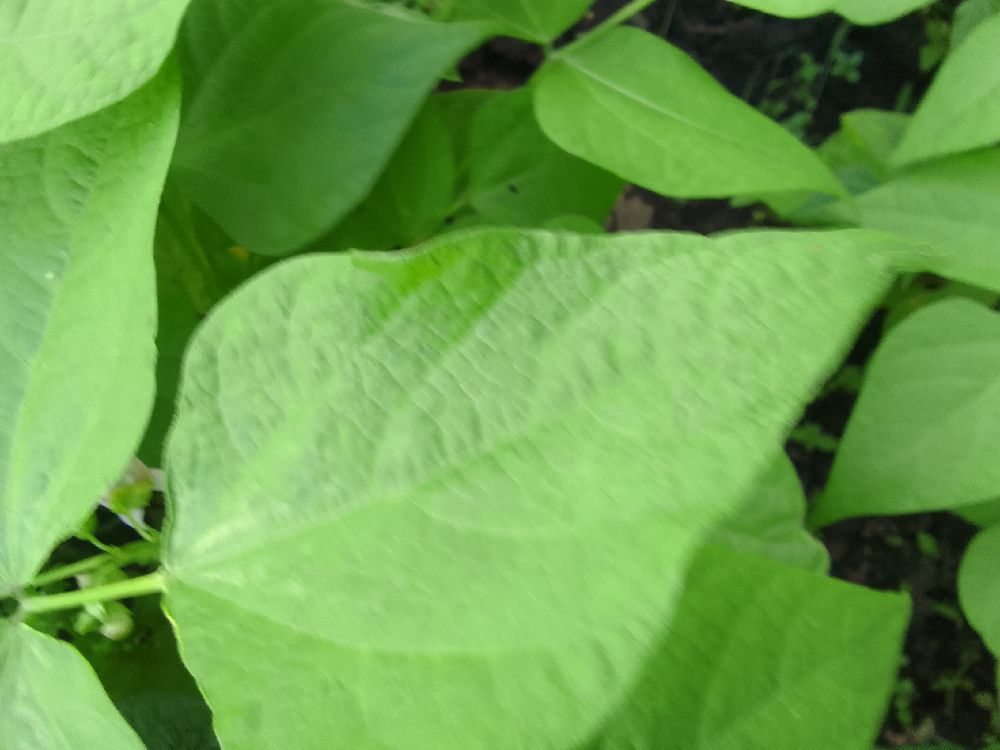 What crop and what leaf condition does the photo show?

common bean, healthy
